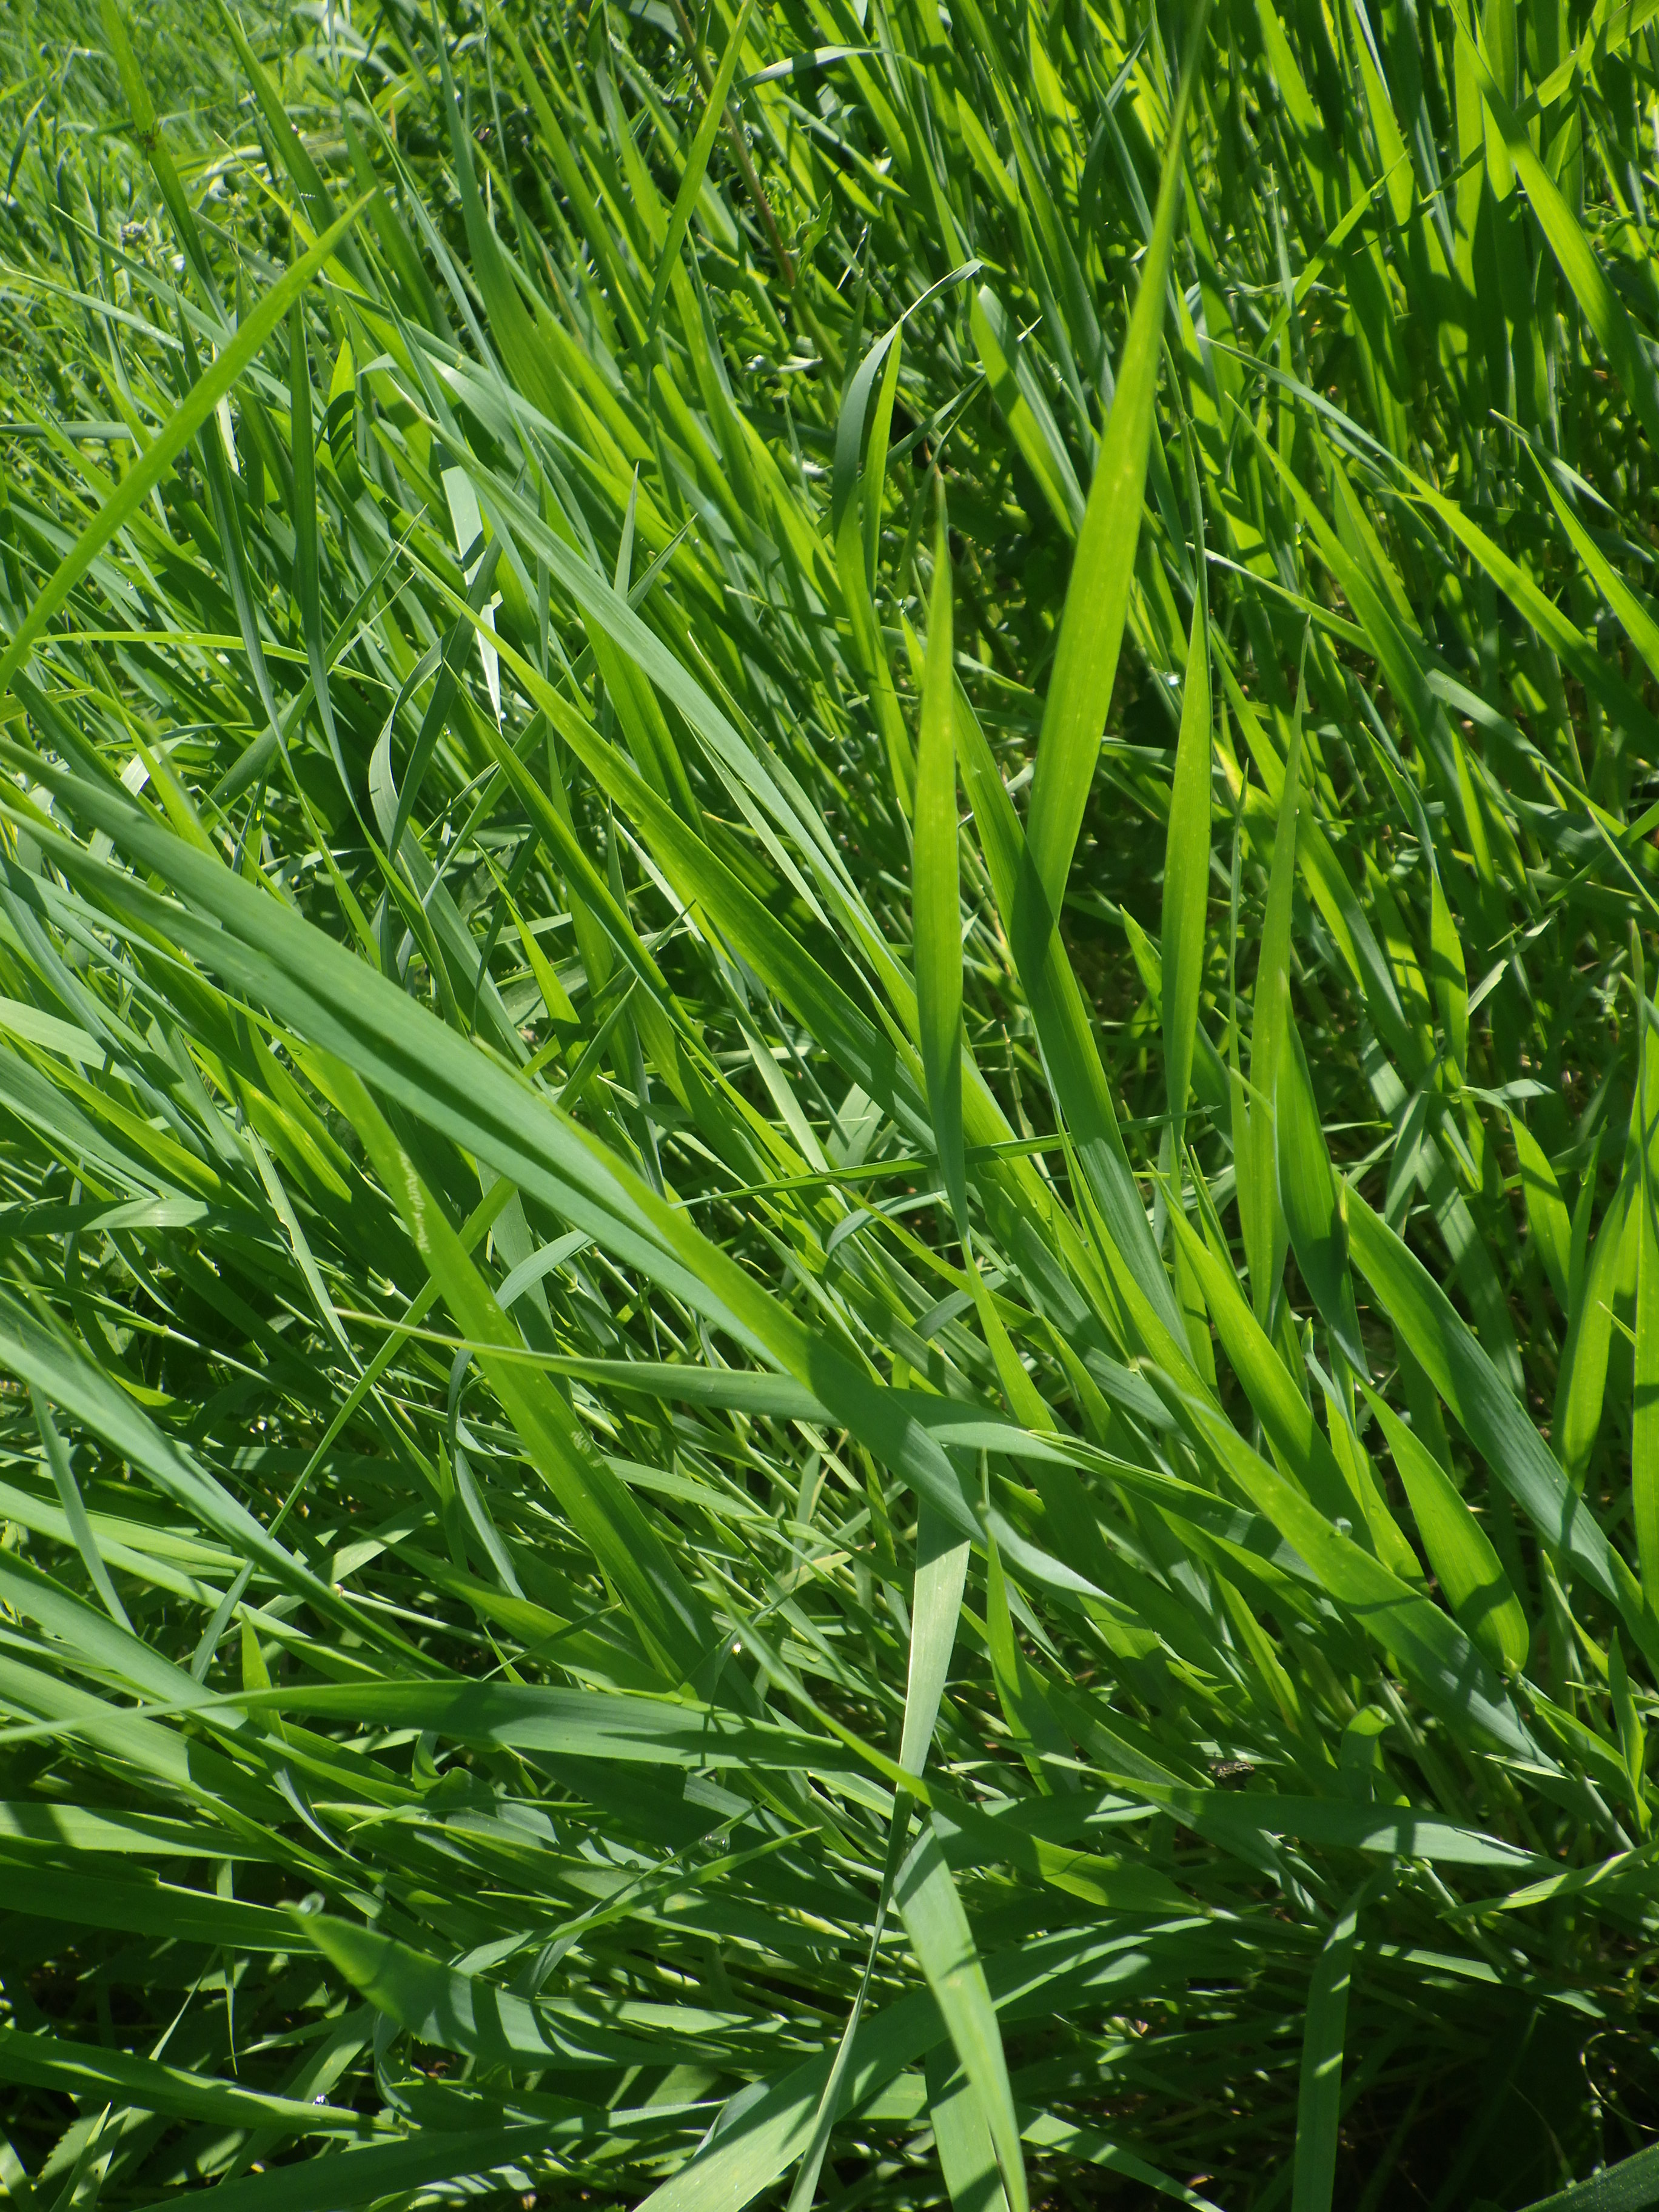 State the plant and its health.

emmer, phytophagous
